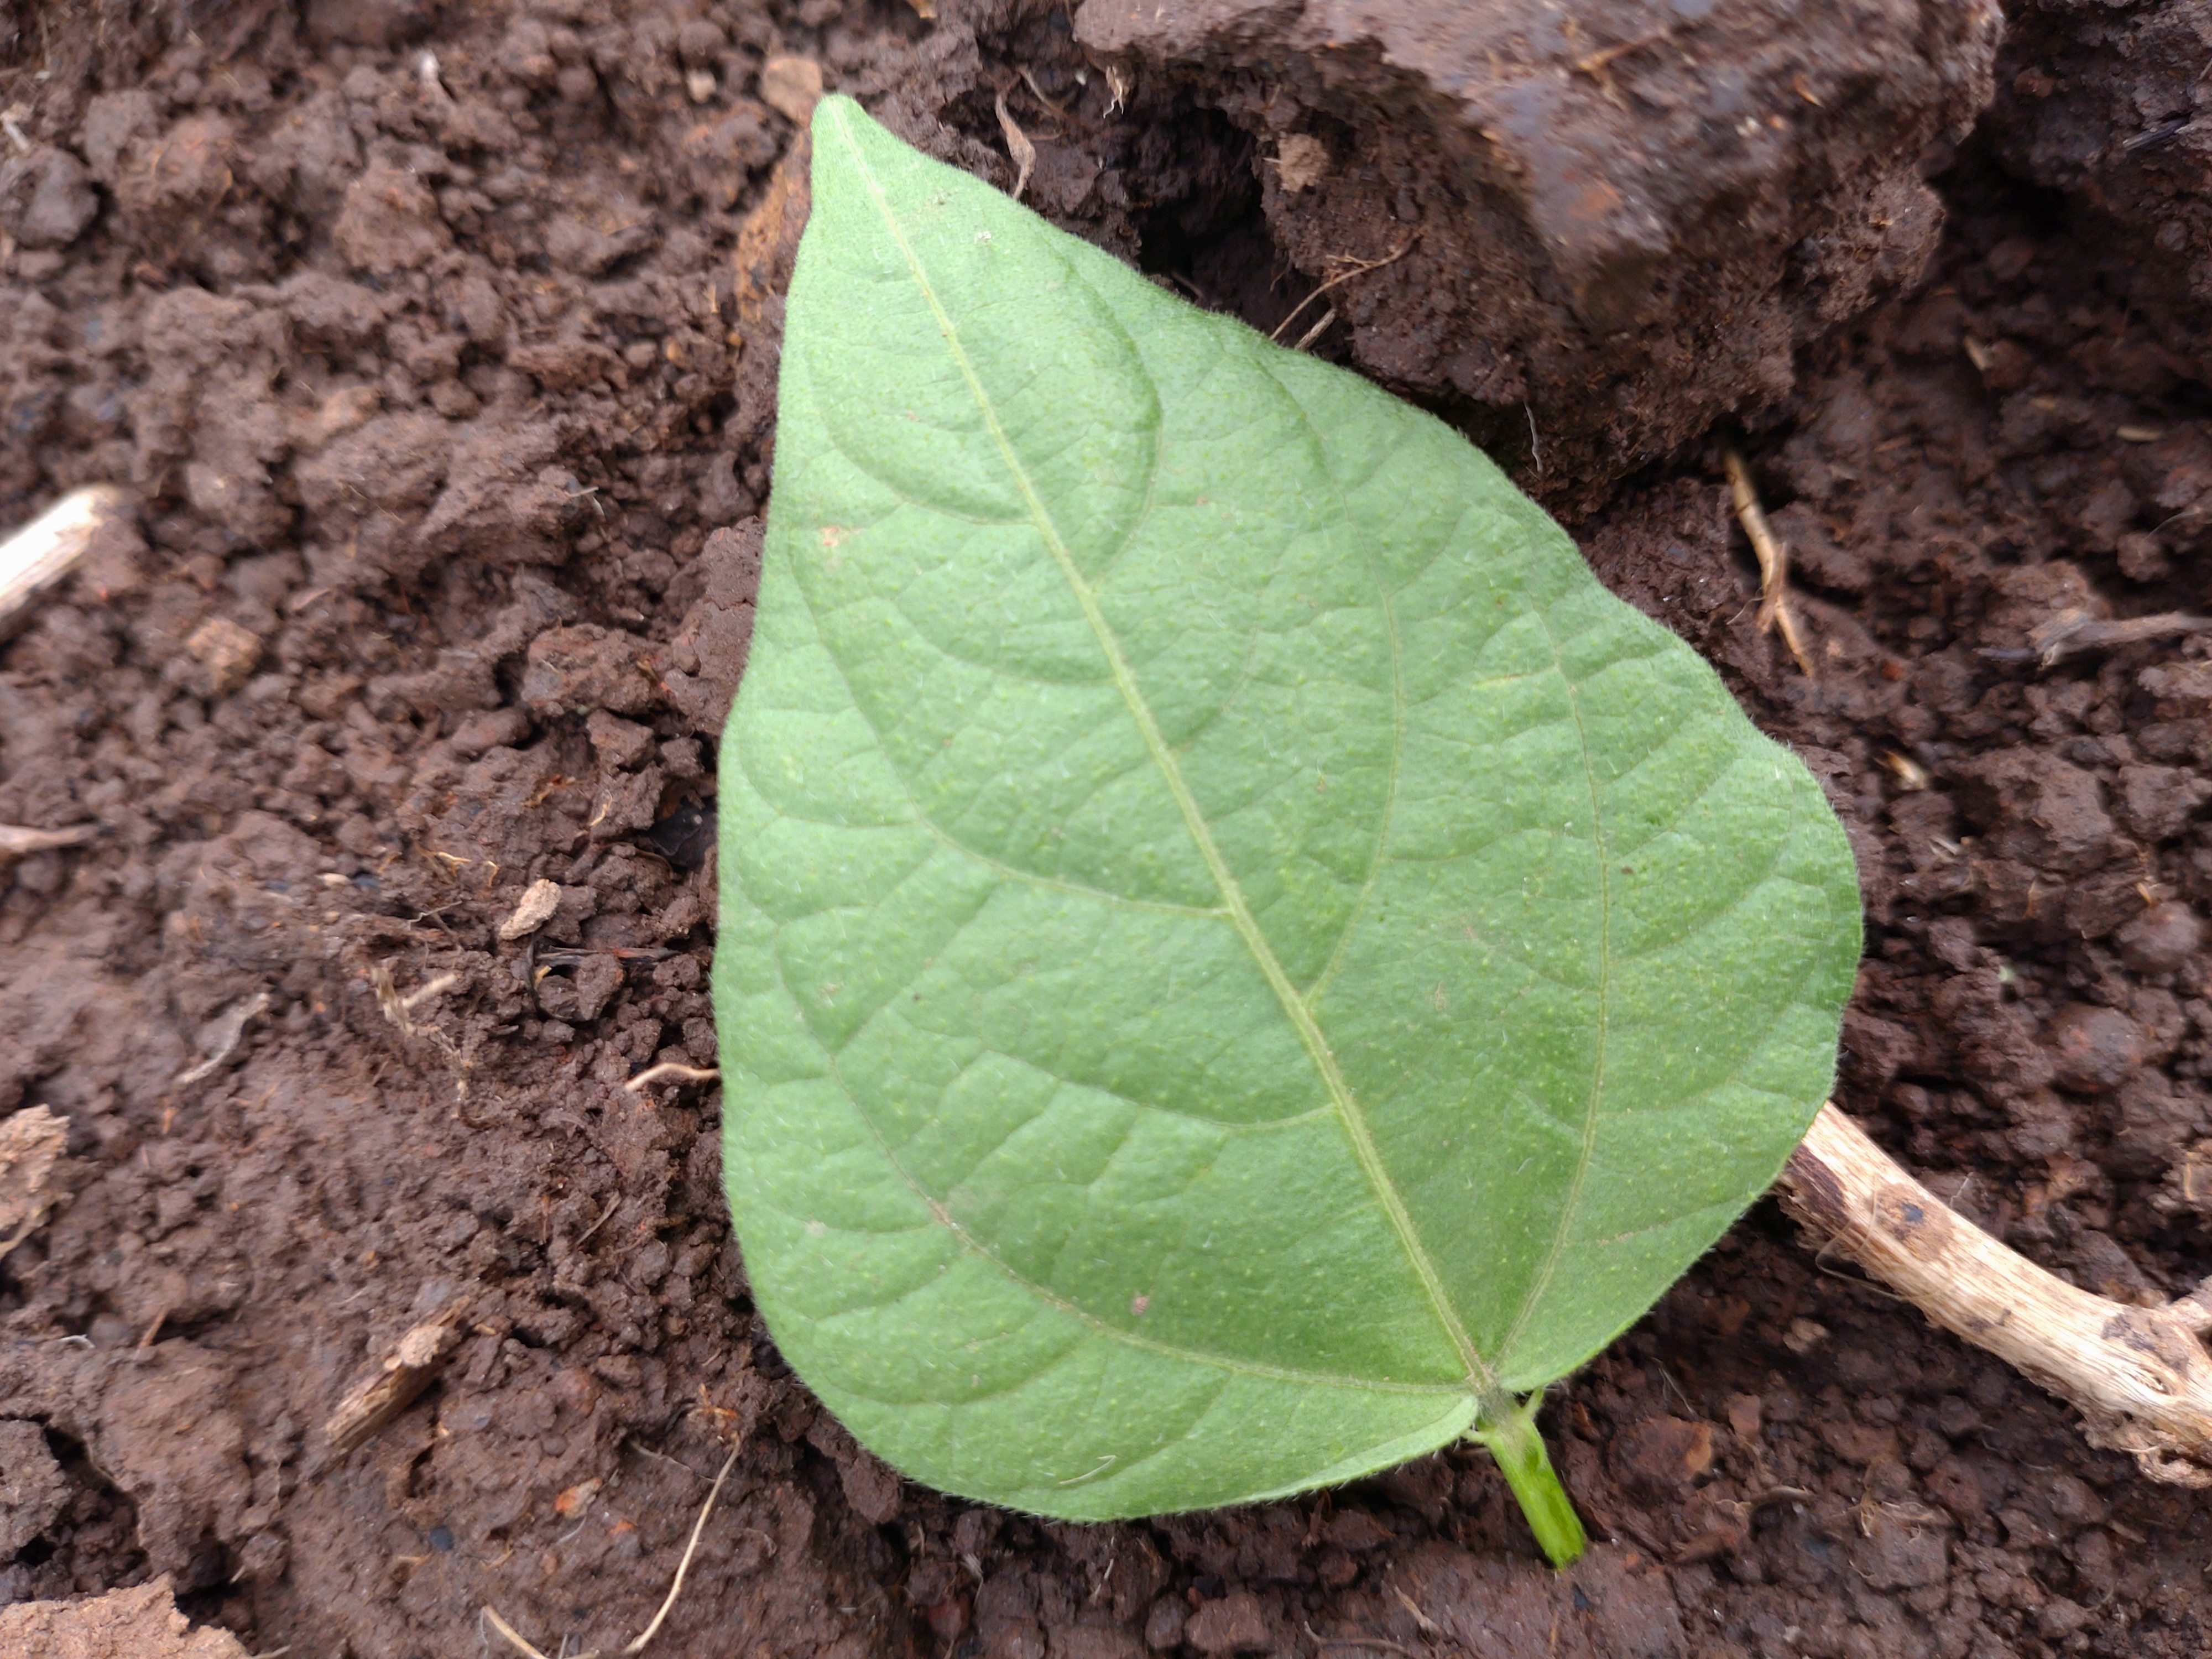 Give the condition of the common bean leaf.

healthy
